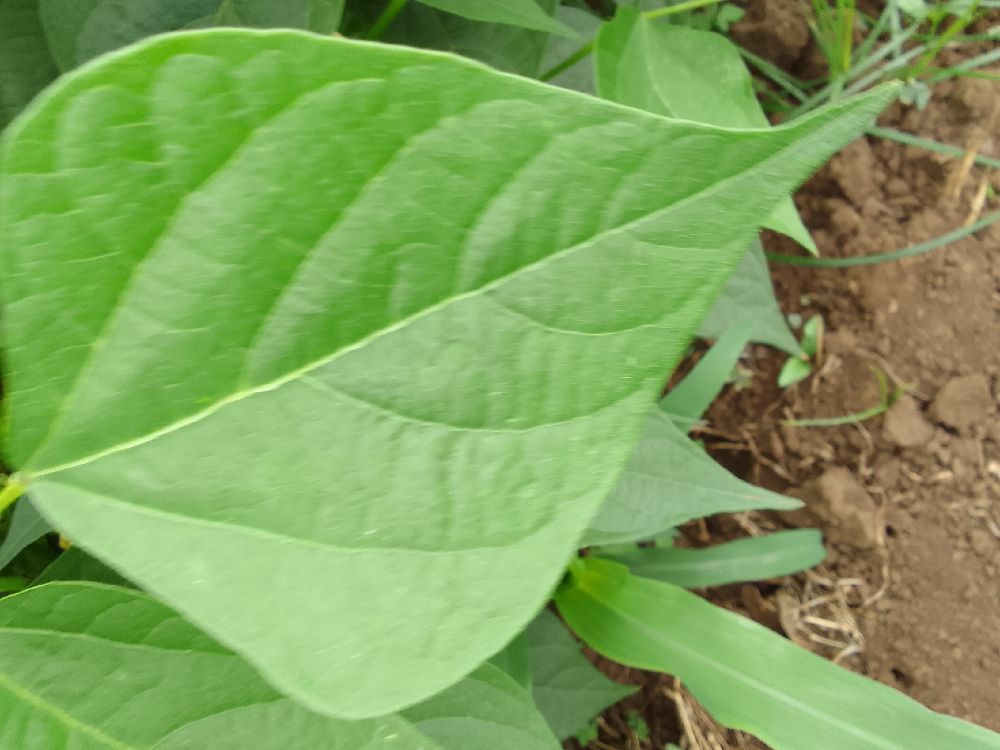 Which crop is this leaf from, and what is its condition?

common bean, healthy
